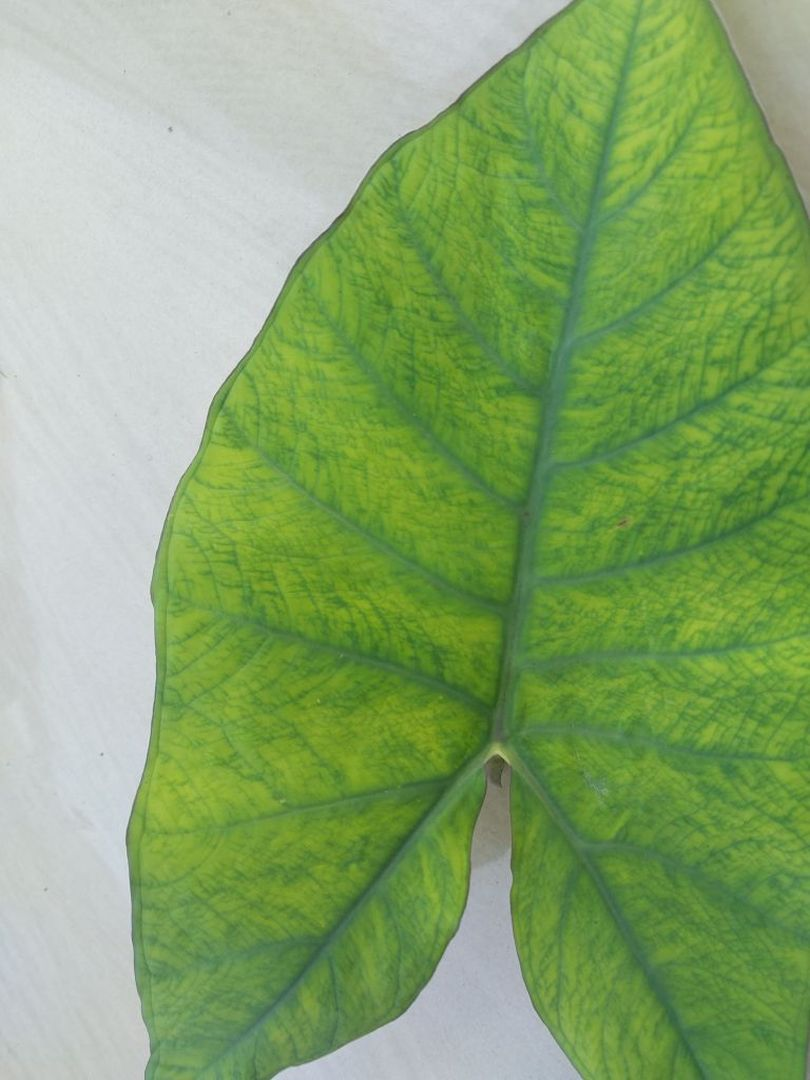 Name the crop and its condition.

taro, mosaic
